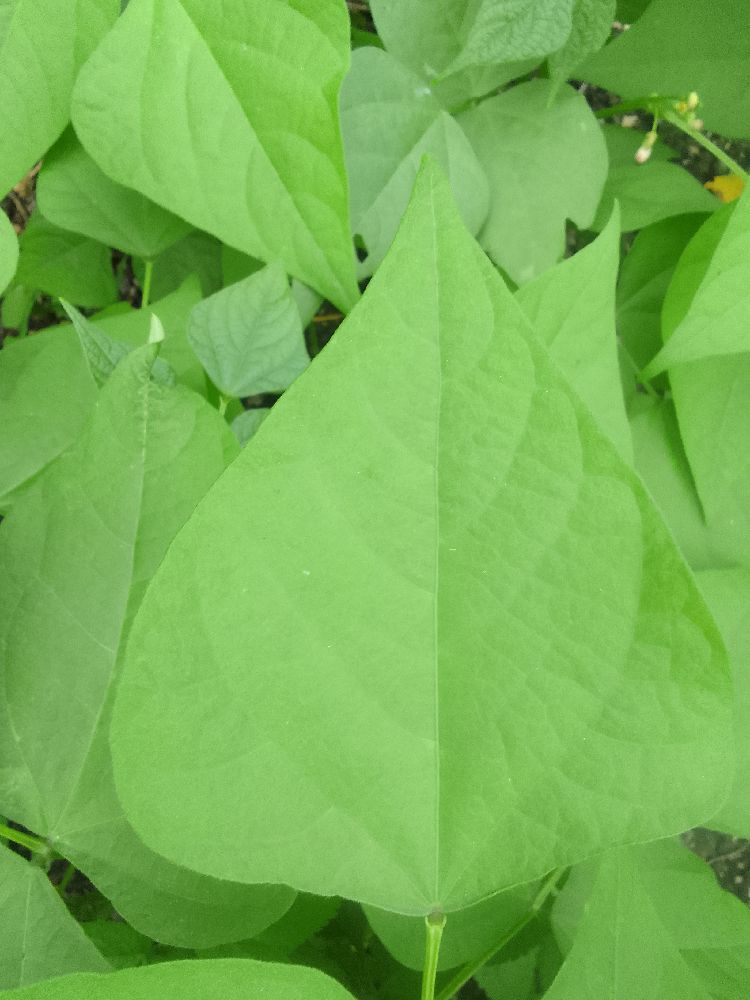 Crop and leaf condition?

common bean, healthy
